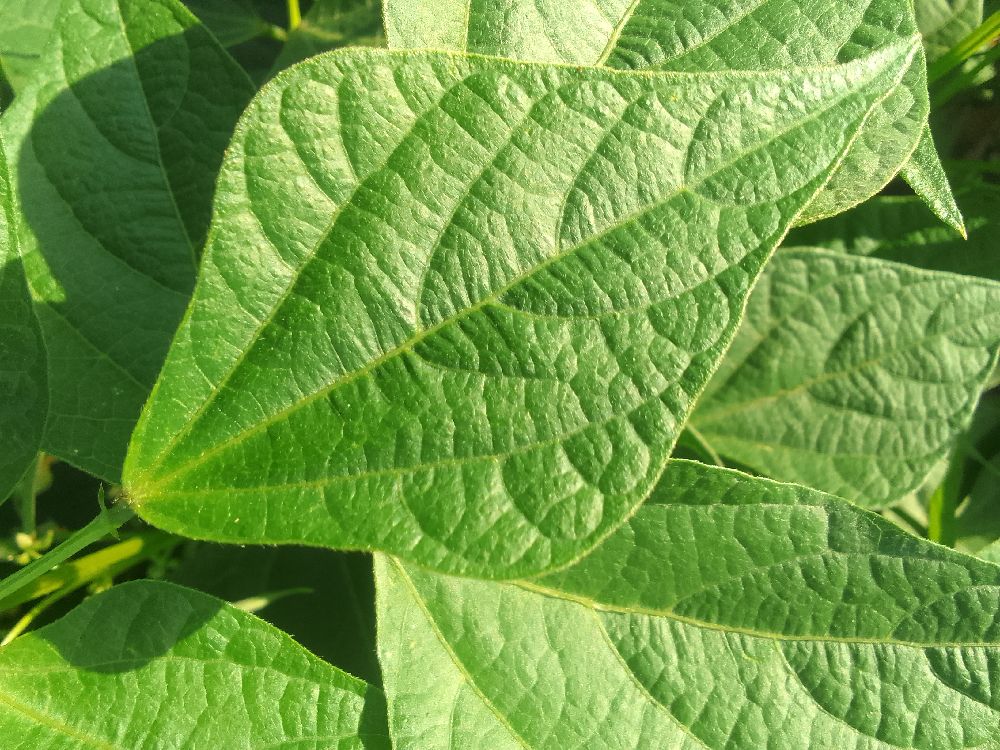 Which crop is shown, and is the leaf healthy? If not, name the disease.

common bean, healthy
